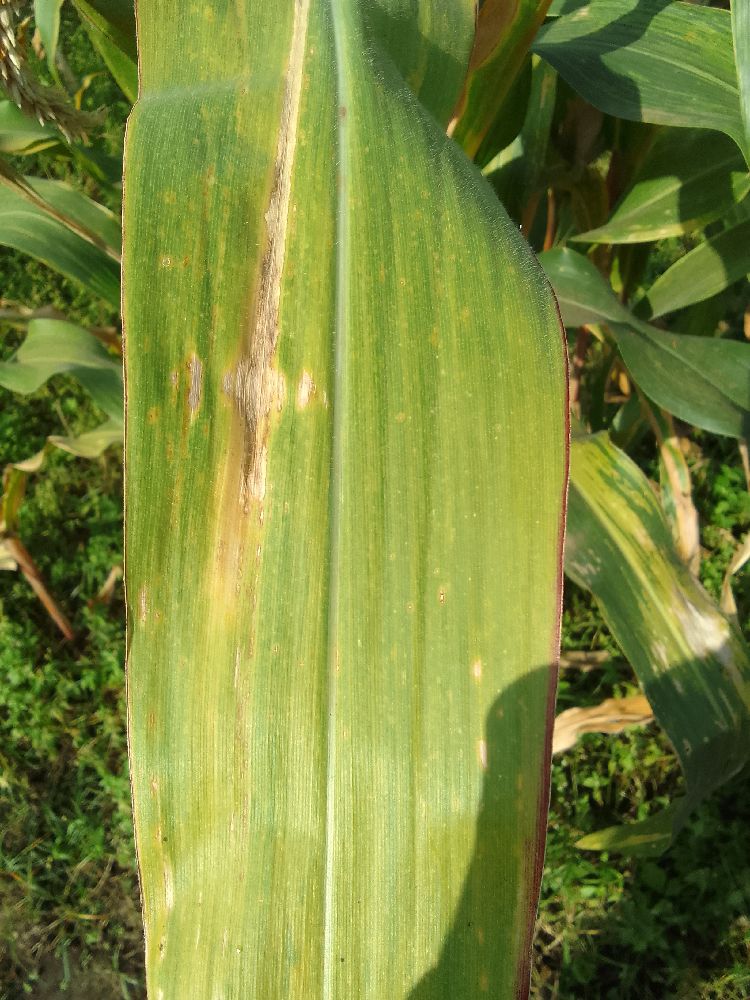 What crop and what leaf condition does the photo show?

maize, maize lethal necrosis
